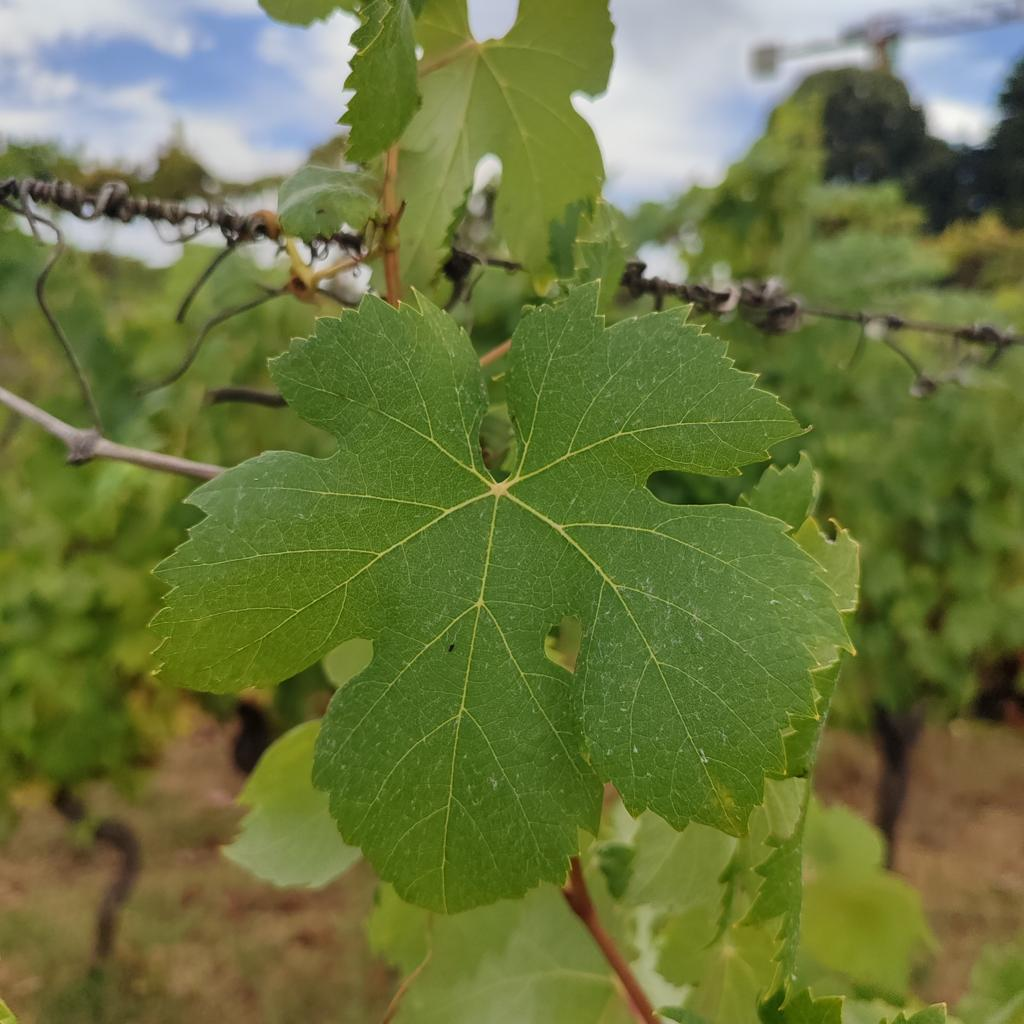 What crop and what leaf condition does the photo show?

grapevine, healthy
